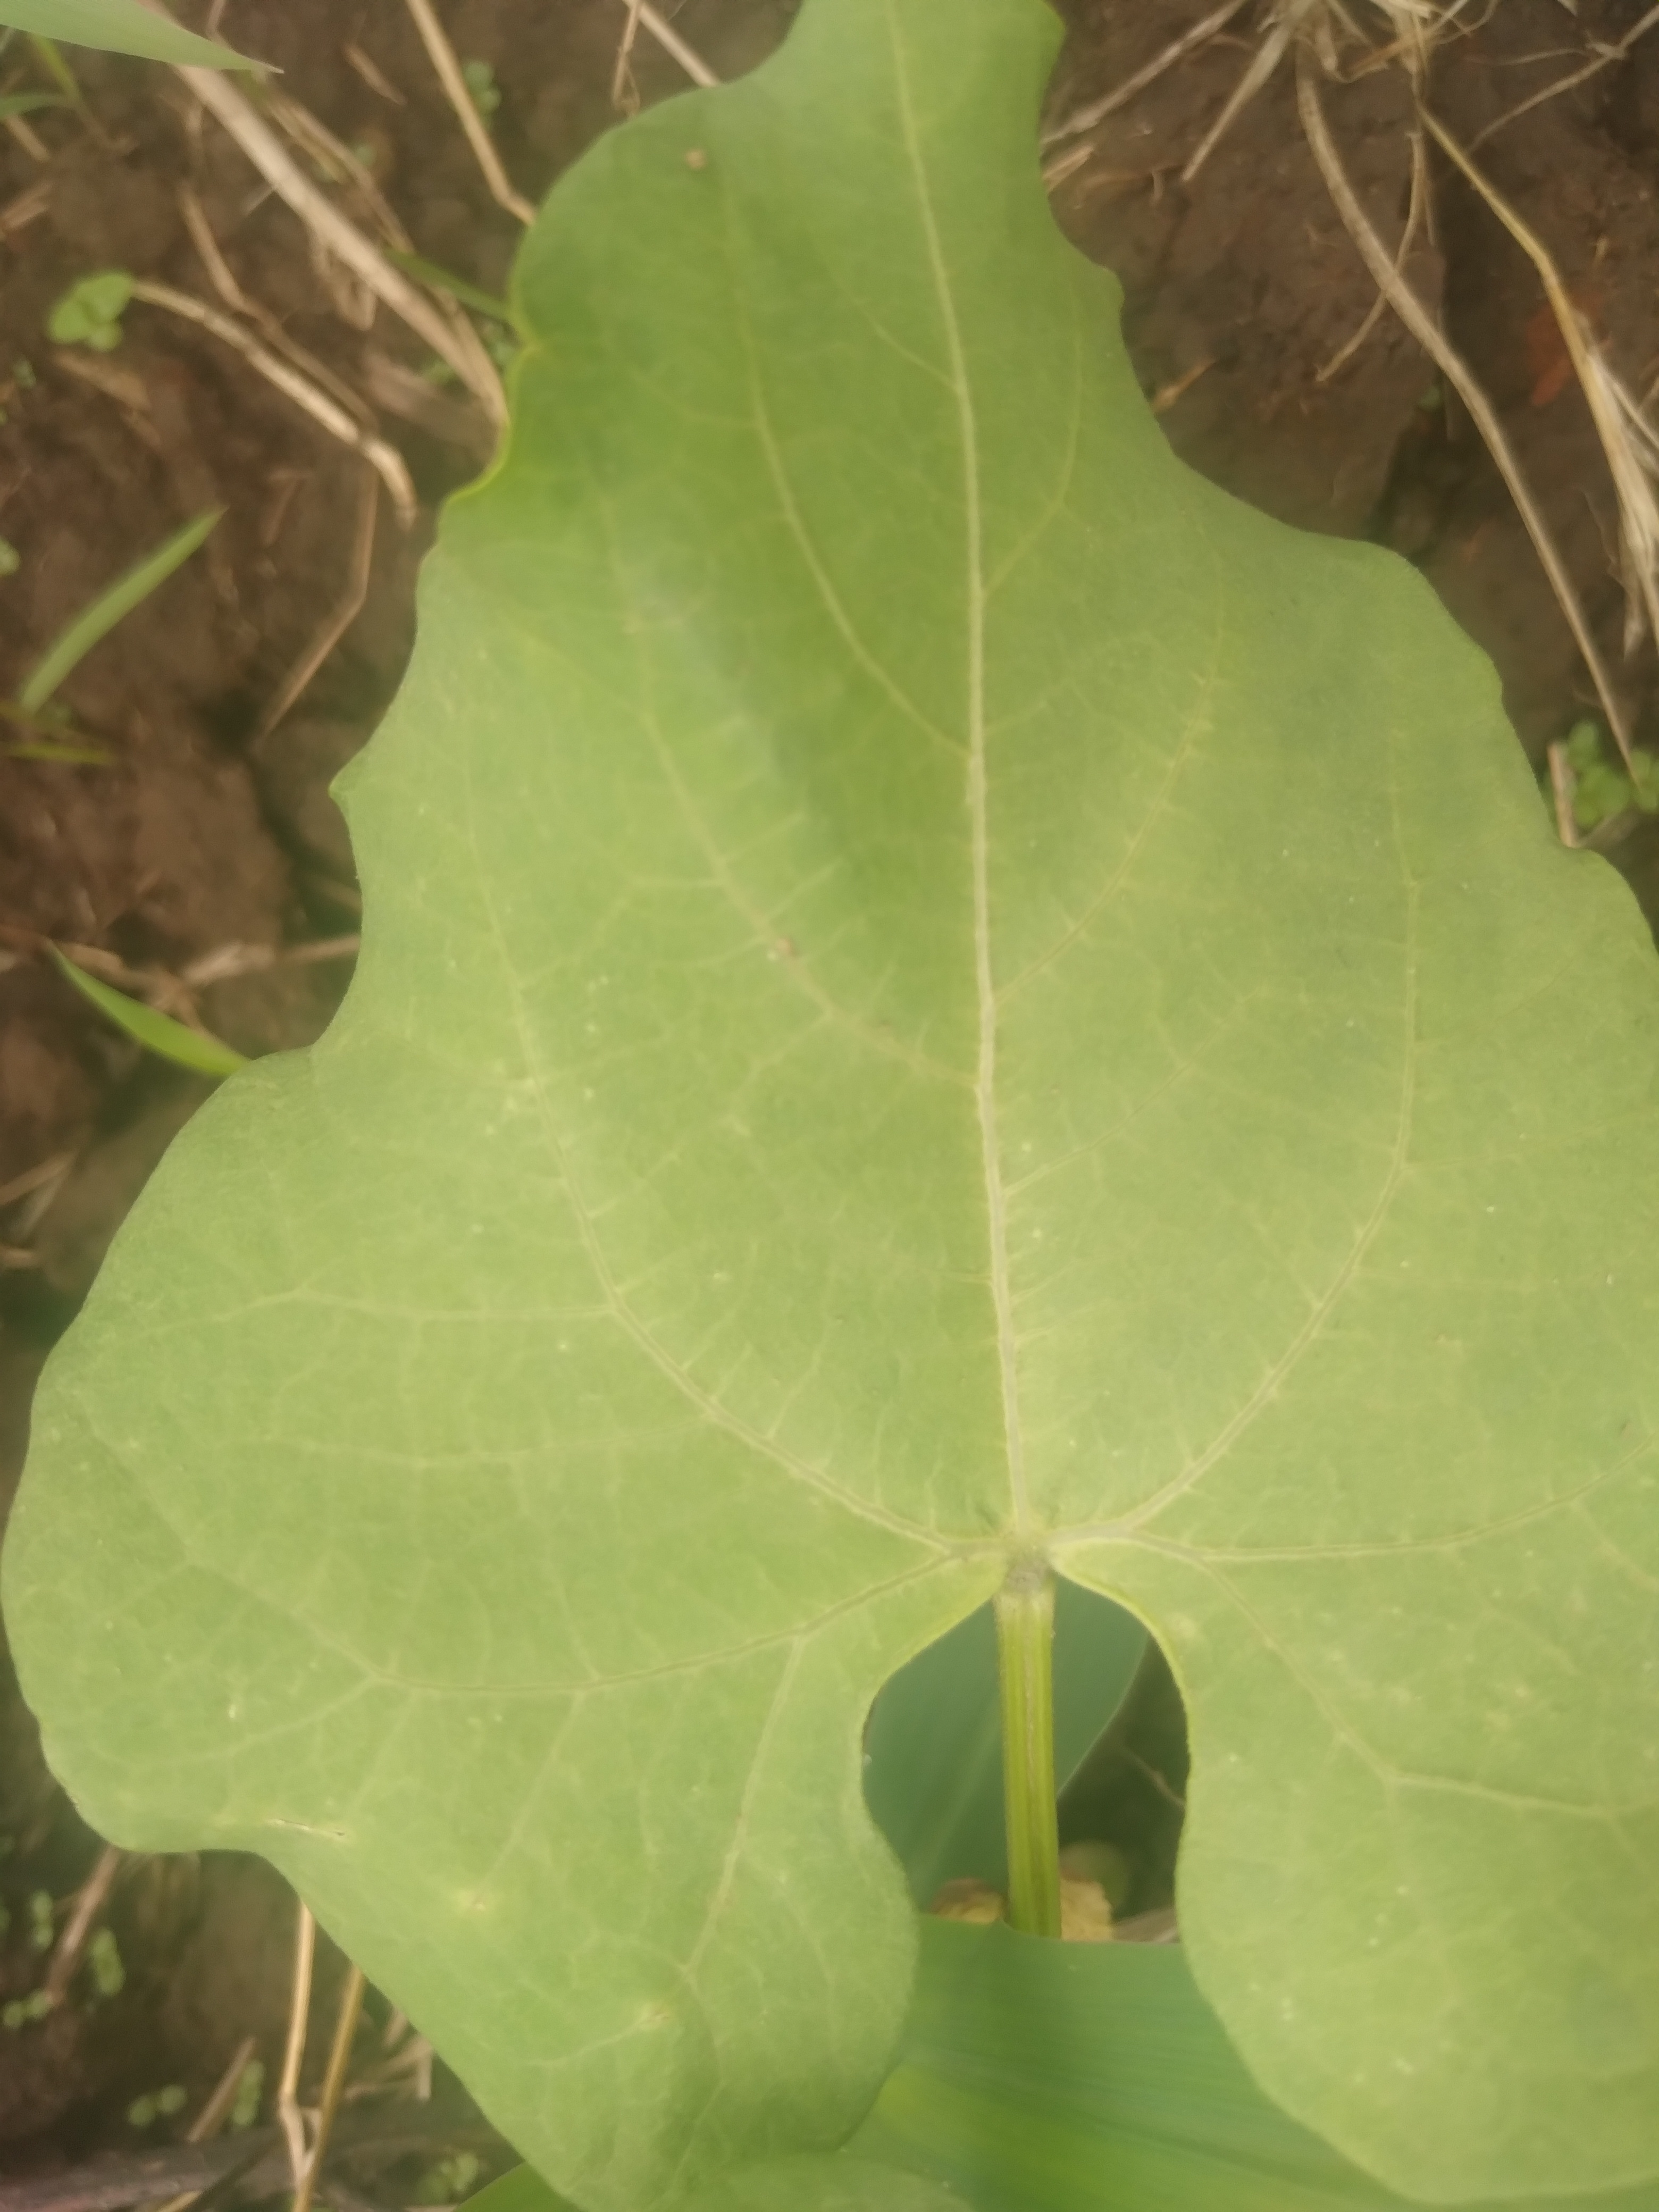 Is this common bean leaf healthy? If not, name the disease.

healthy
